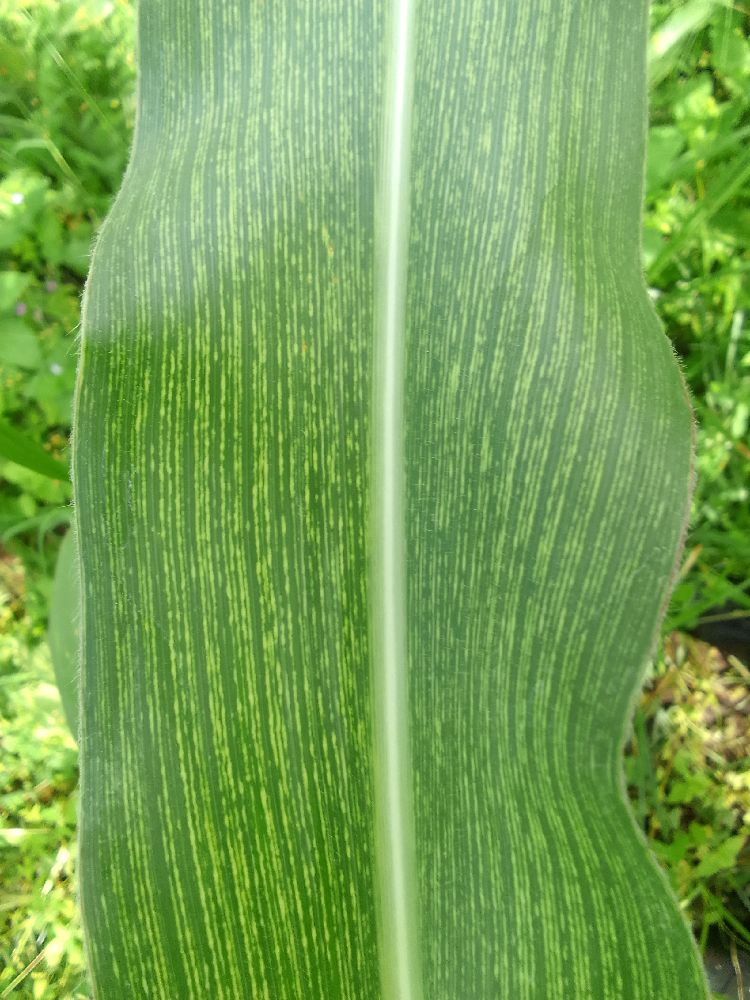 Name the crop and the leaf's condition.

maize, maize streak virus
